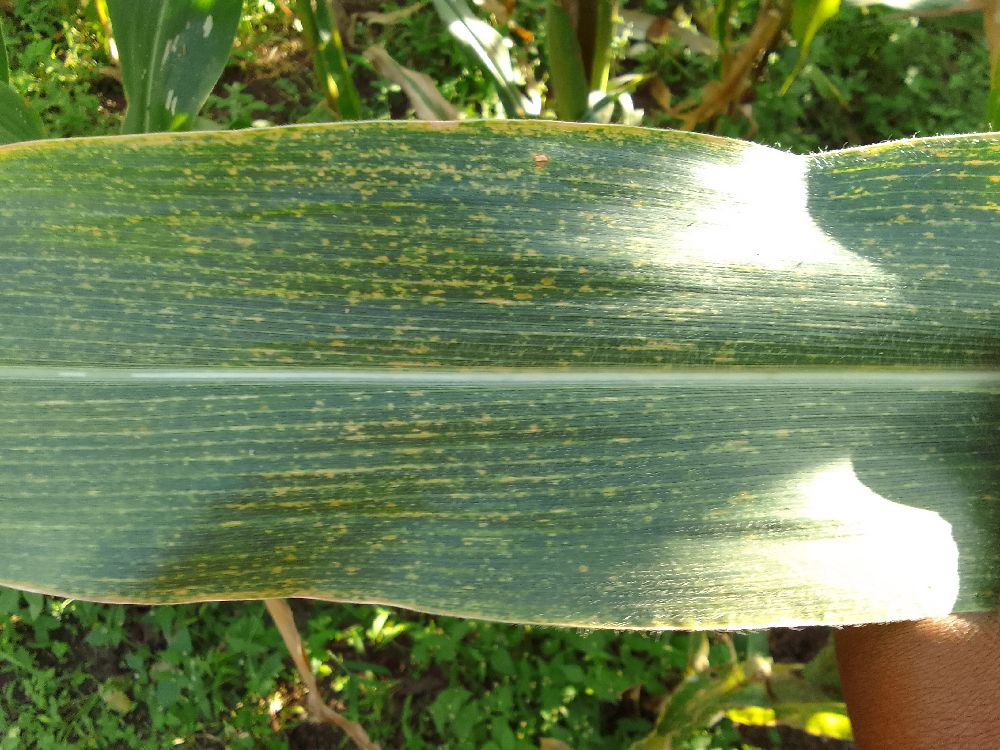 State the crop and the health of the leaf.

maize, maize lethal necrosis
